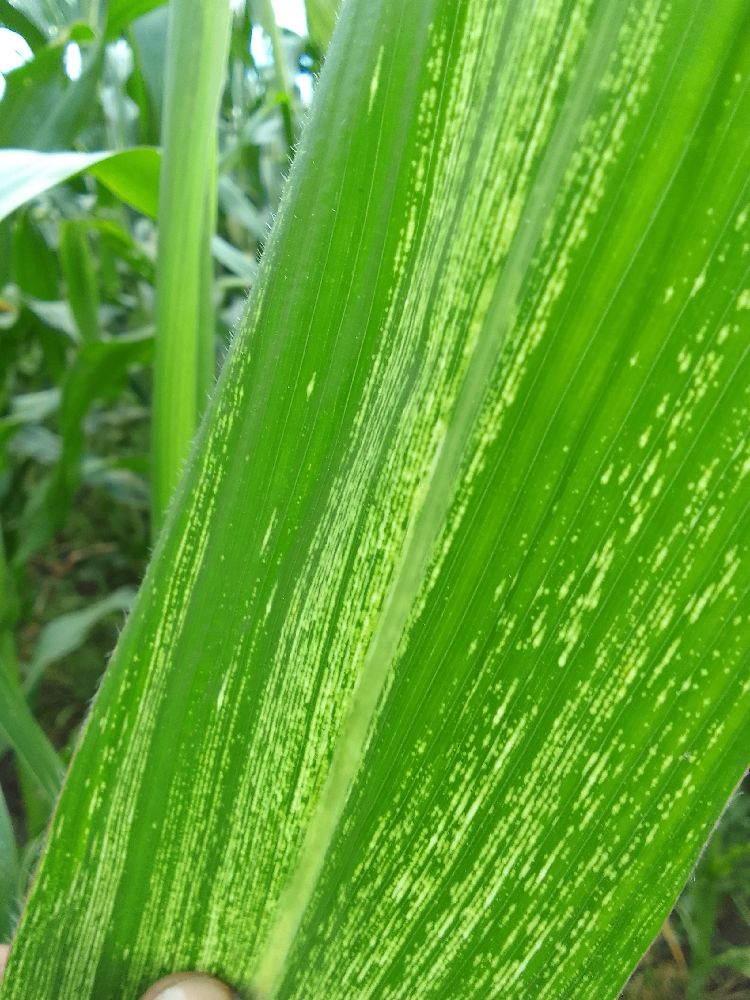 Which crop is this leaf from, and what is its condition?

maize, maize streak virus
